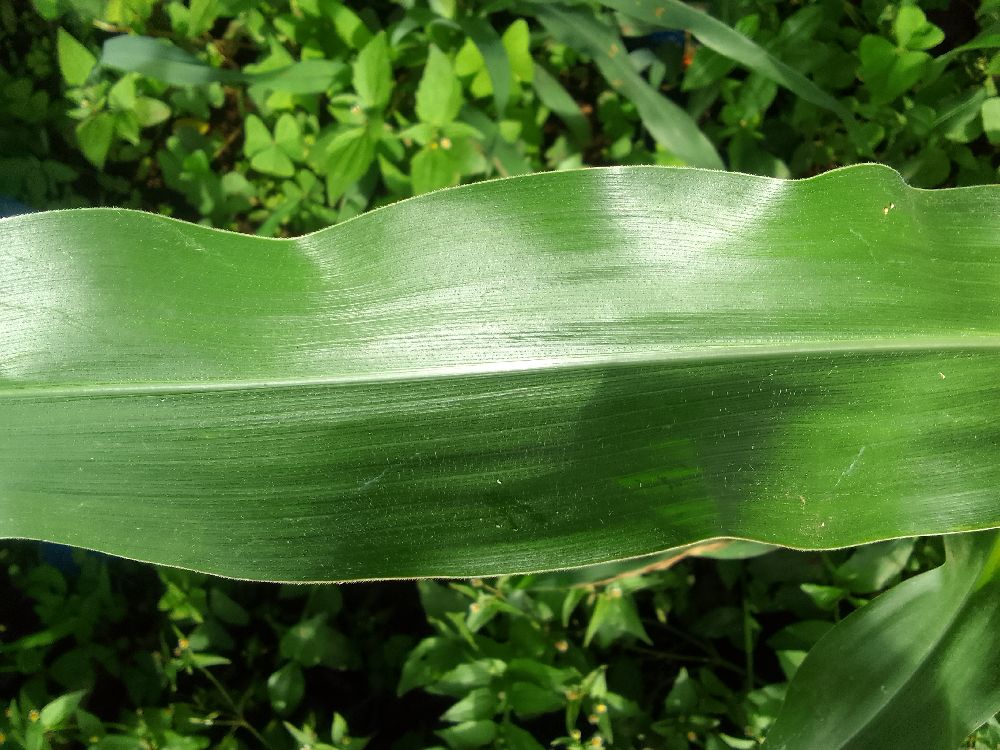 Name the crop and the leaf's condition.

maize, healthy
